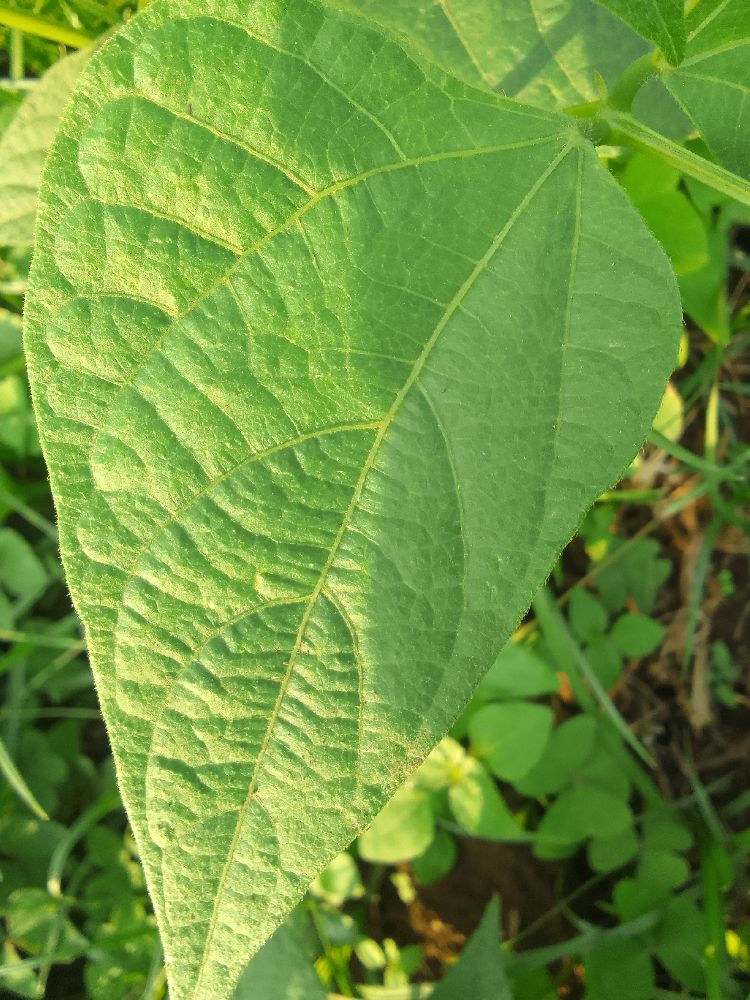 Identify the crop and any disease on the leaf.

common bean, healthy
